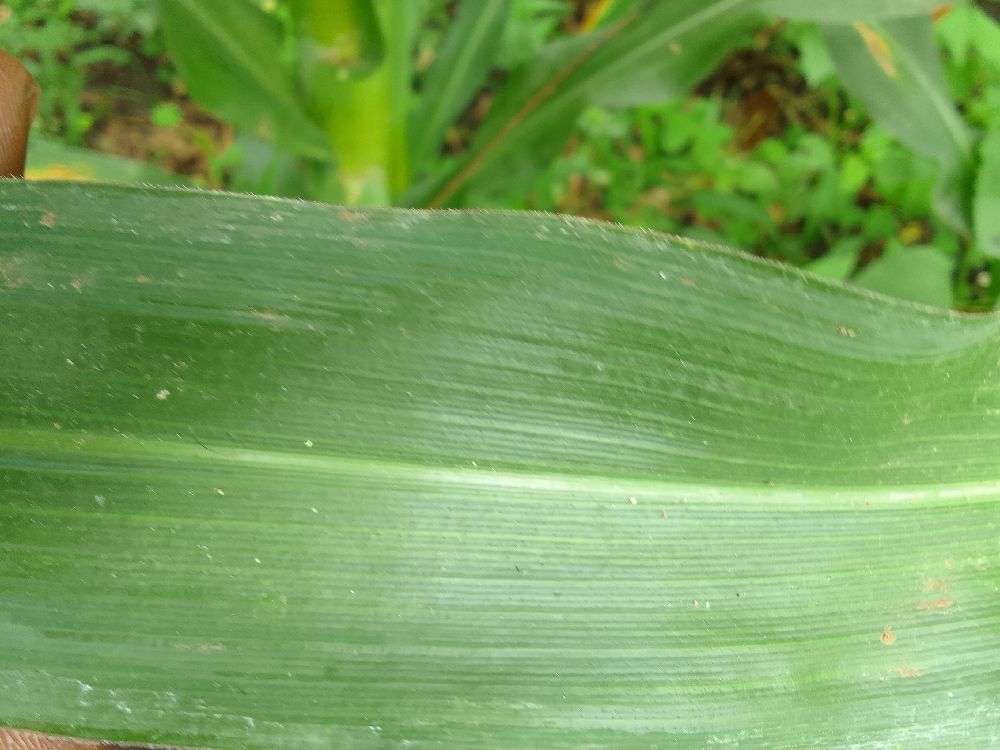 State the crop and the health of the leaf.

maize, healthy
